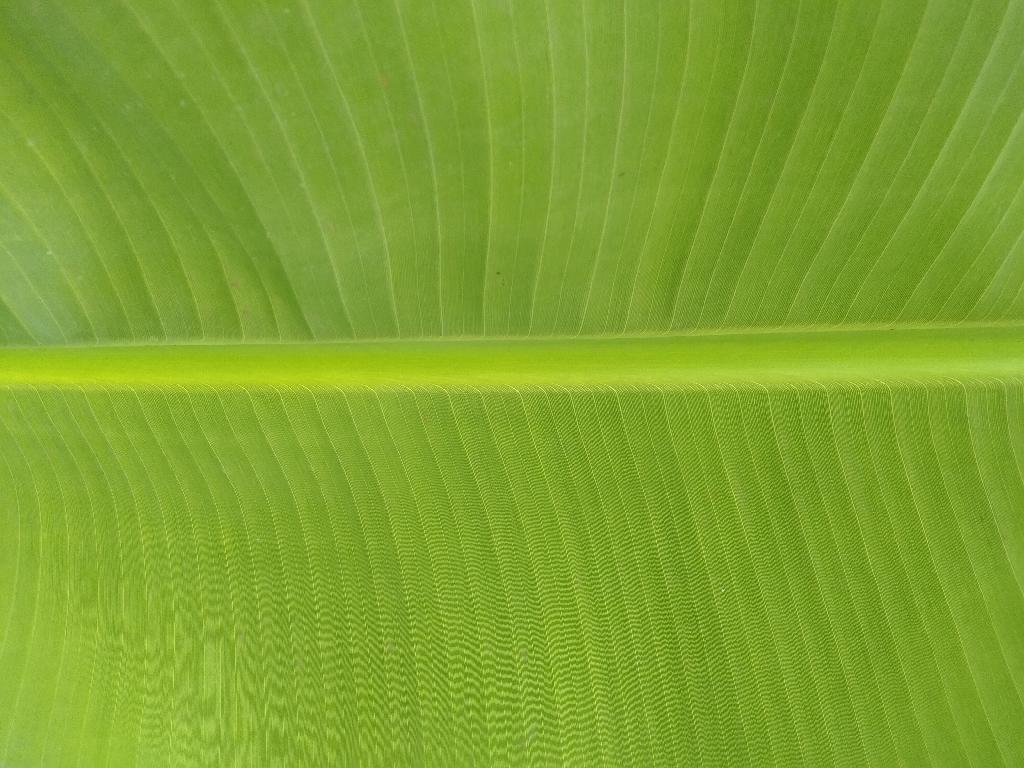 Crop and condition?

banana, healthy
